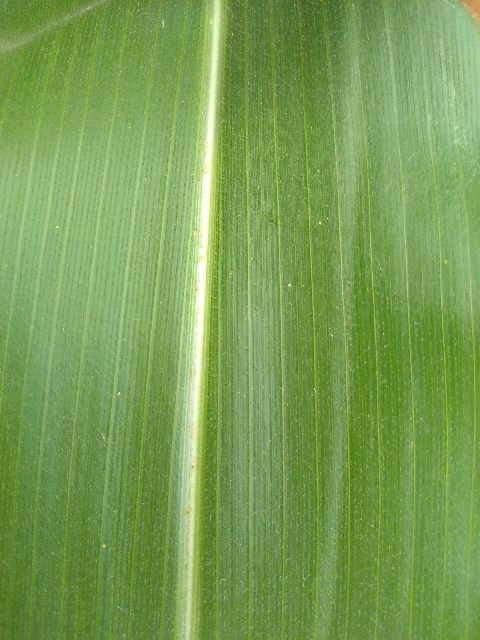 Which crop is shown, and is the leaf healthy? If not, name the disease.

maize, healthy
